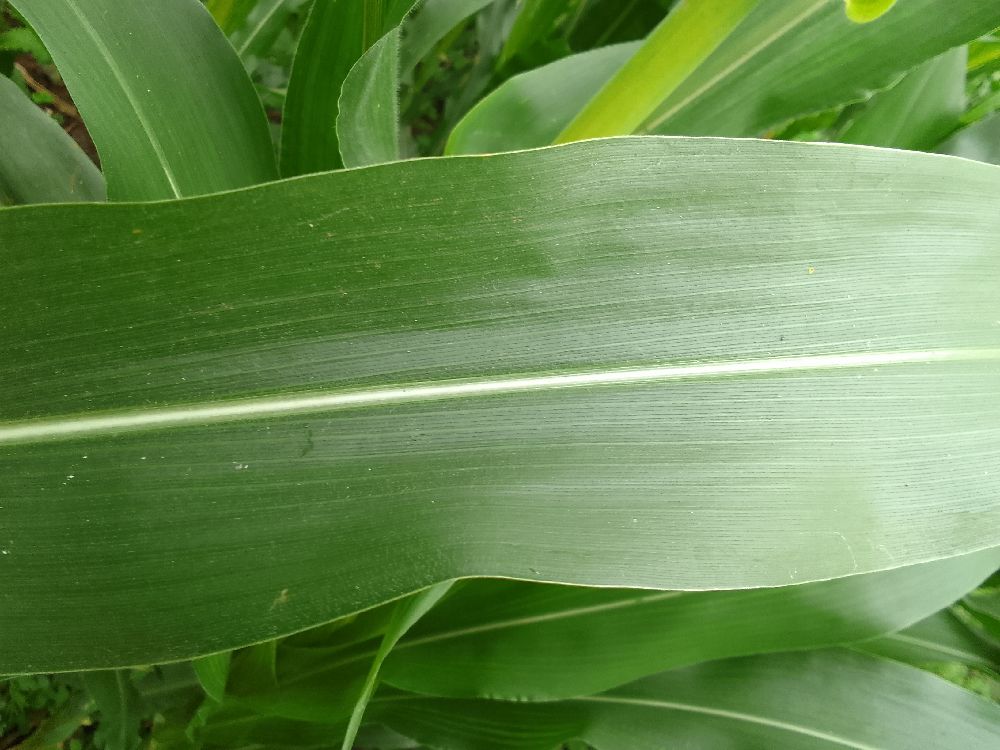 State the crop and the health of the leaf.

maize, healthy
